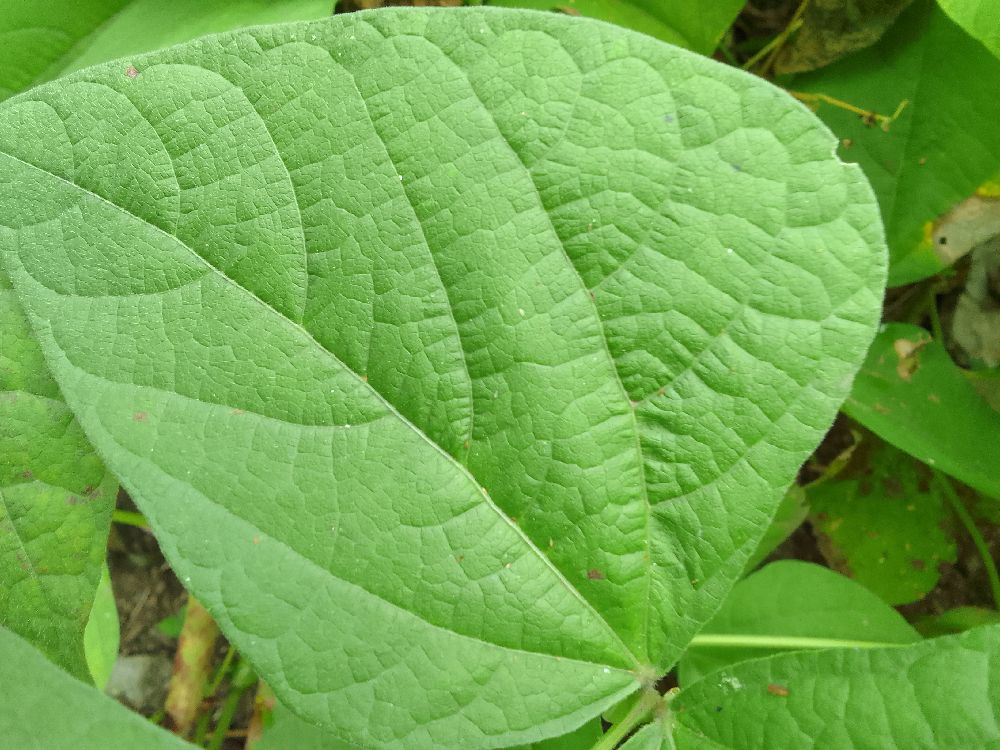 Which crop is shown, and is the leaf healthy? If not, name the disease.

common bean, healthy
